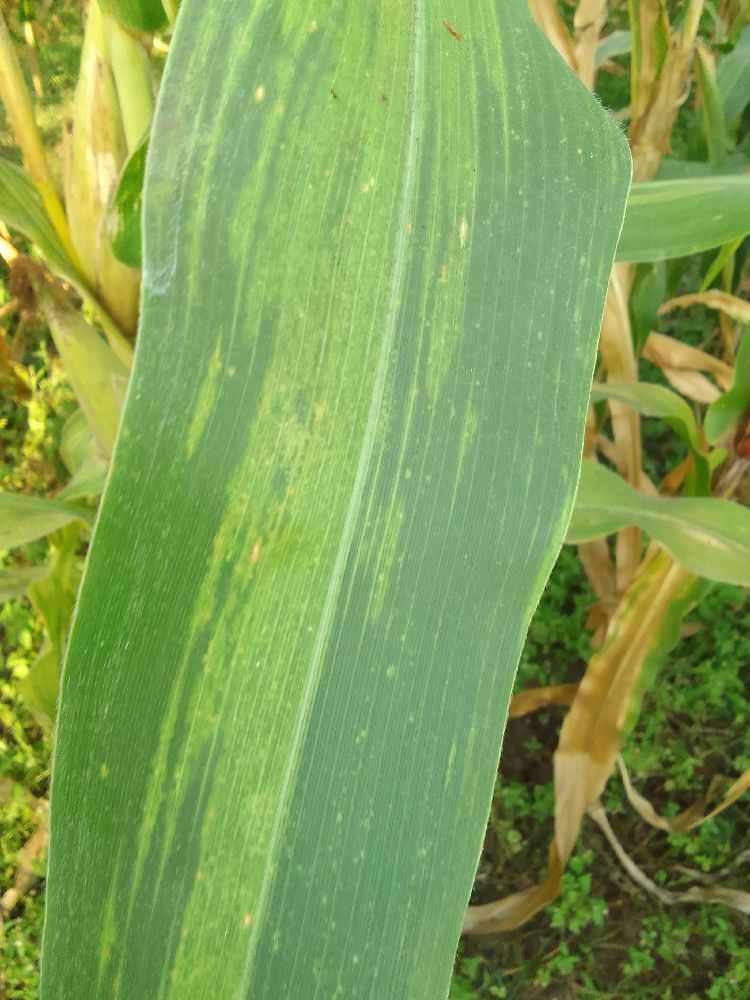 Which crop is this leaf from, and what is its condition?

maize, maize lethal necrosis
